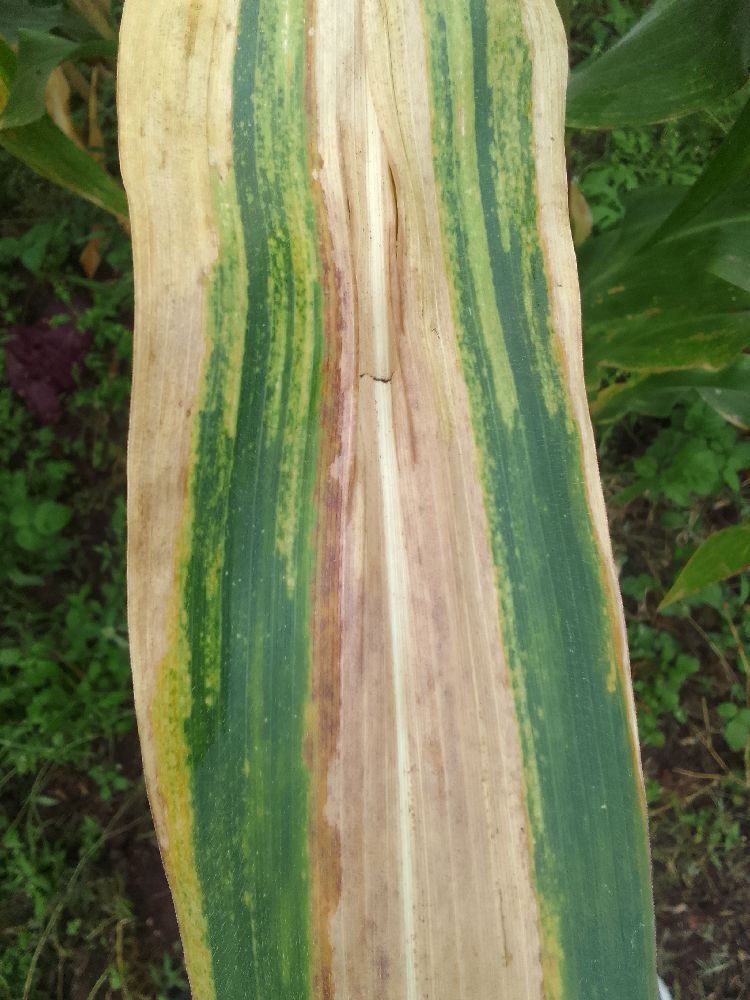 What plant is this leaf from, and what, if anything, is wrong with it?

maize, maize lethal necrosis
